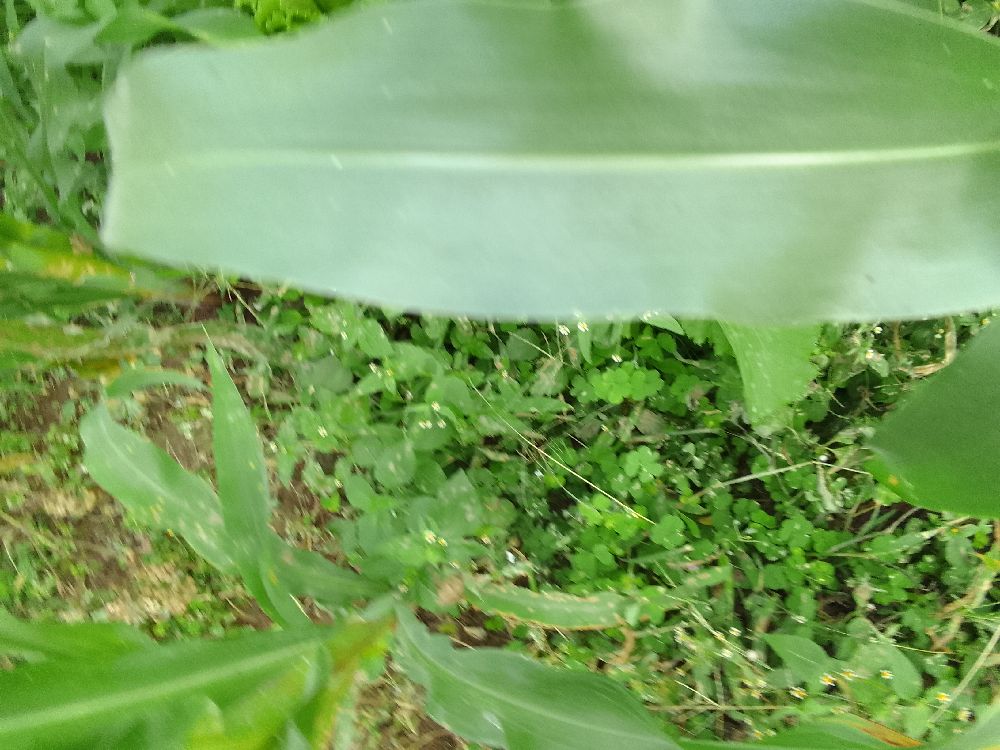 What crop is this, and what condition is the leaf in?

maize, healthy
